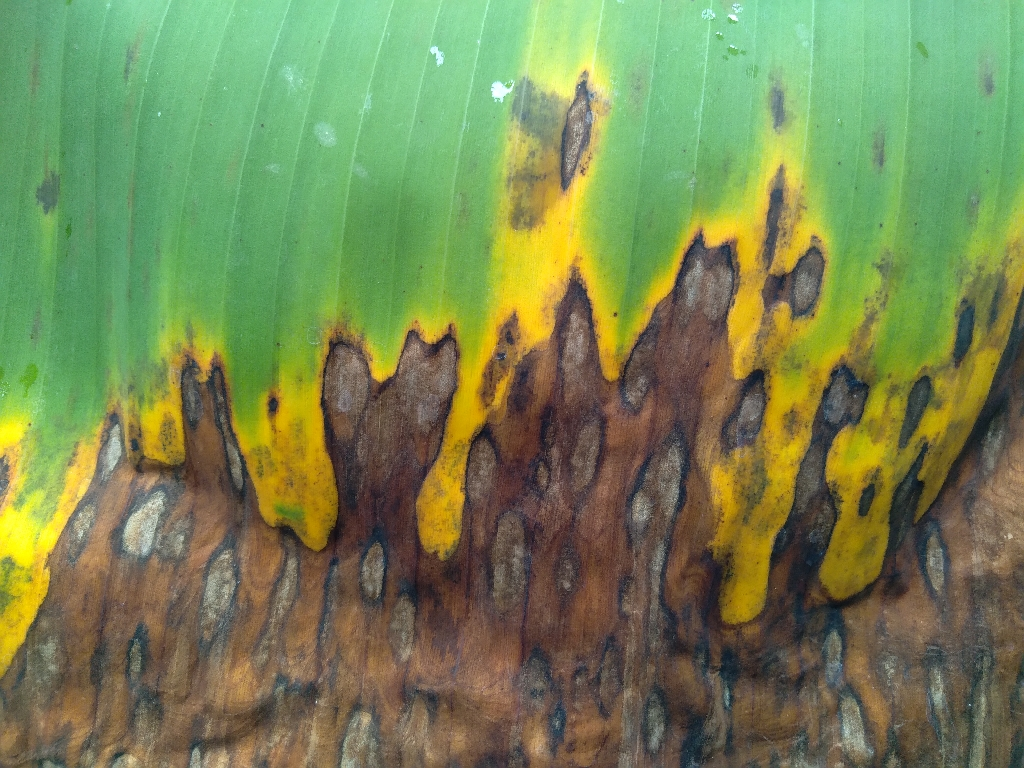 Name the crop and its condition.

banana, black sigatoka
